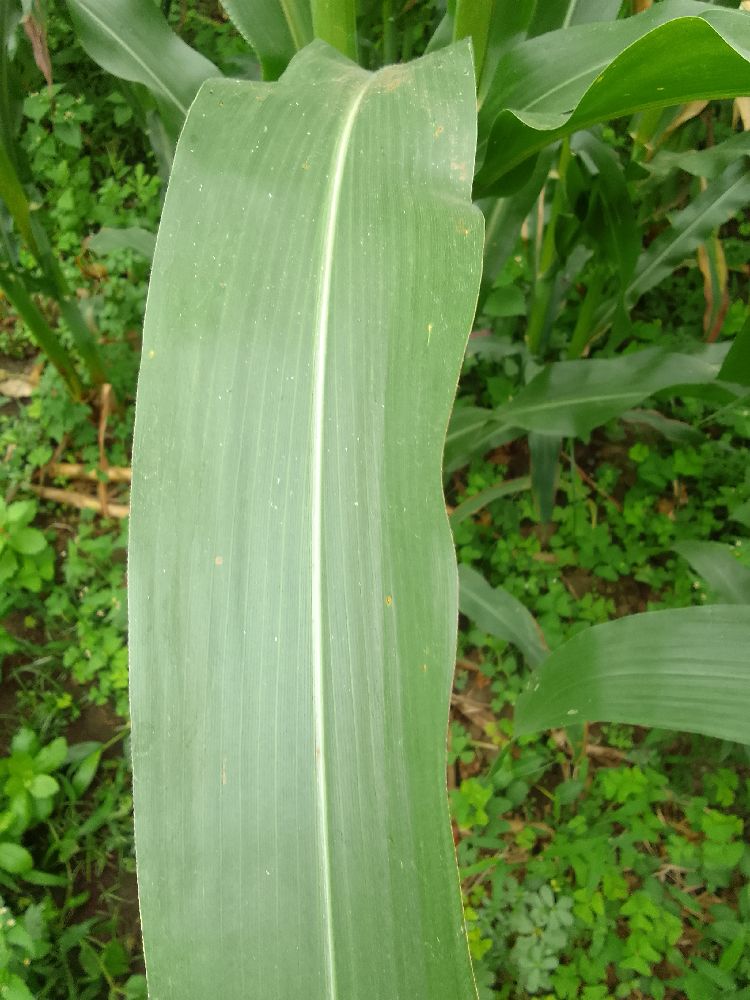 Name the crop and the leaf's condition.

maize, healthy
